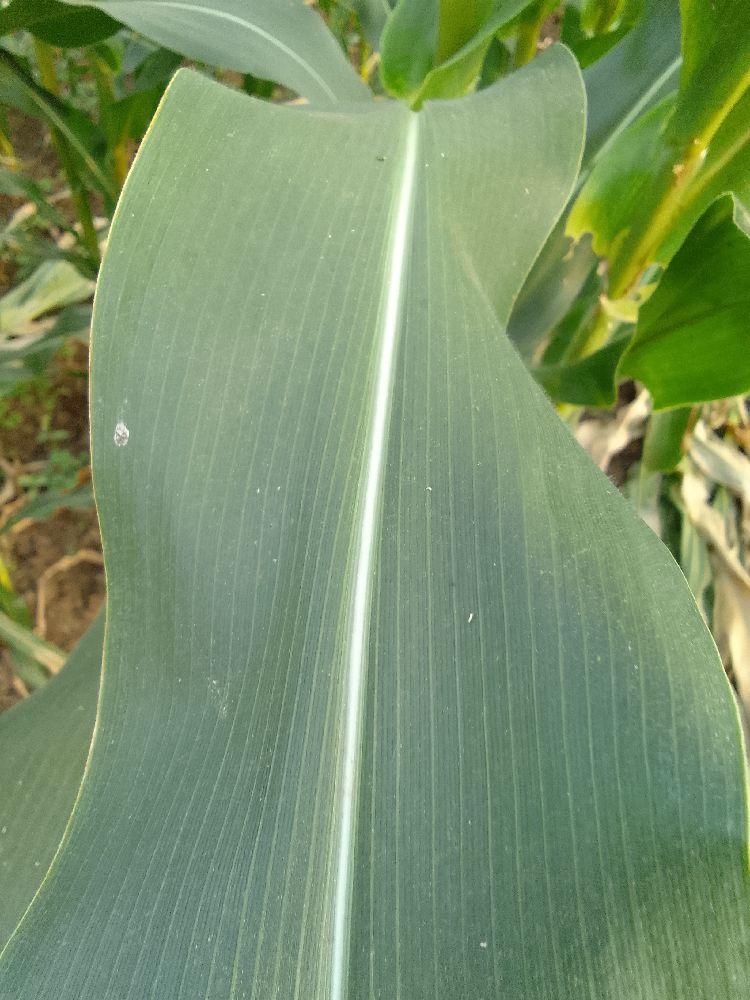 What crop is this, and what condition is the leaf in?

maize, healthy
